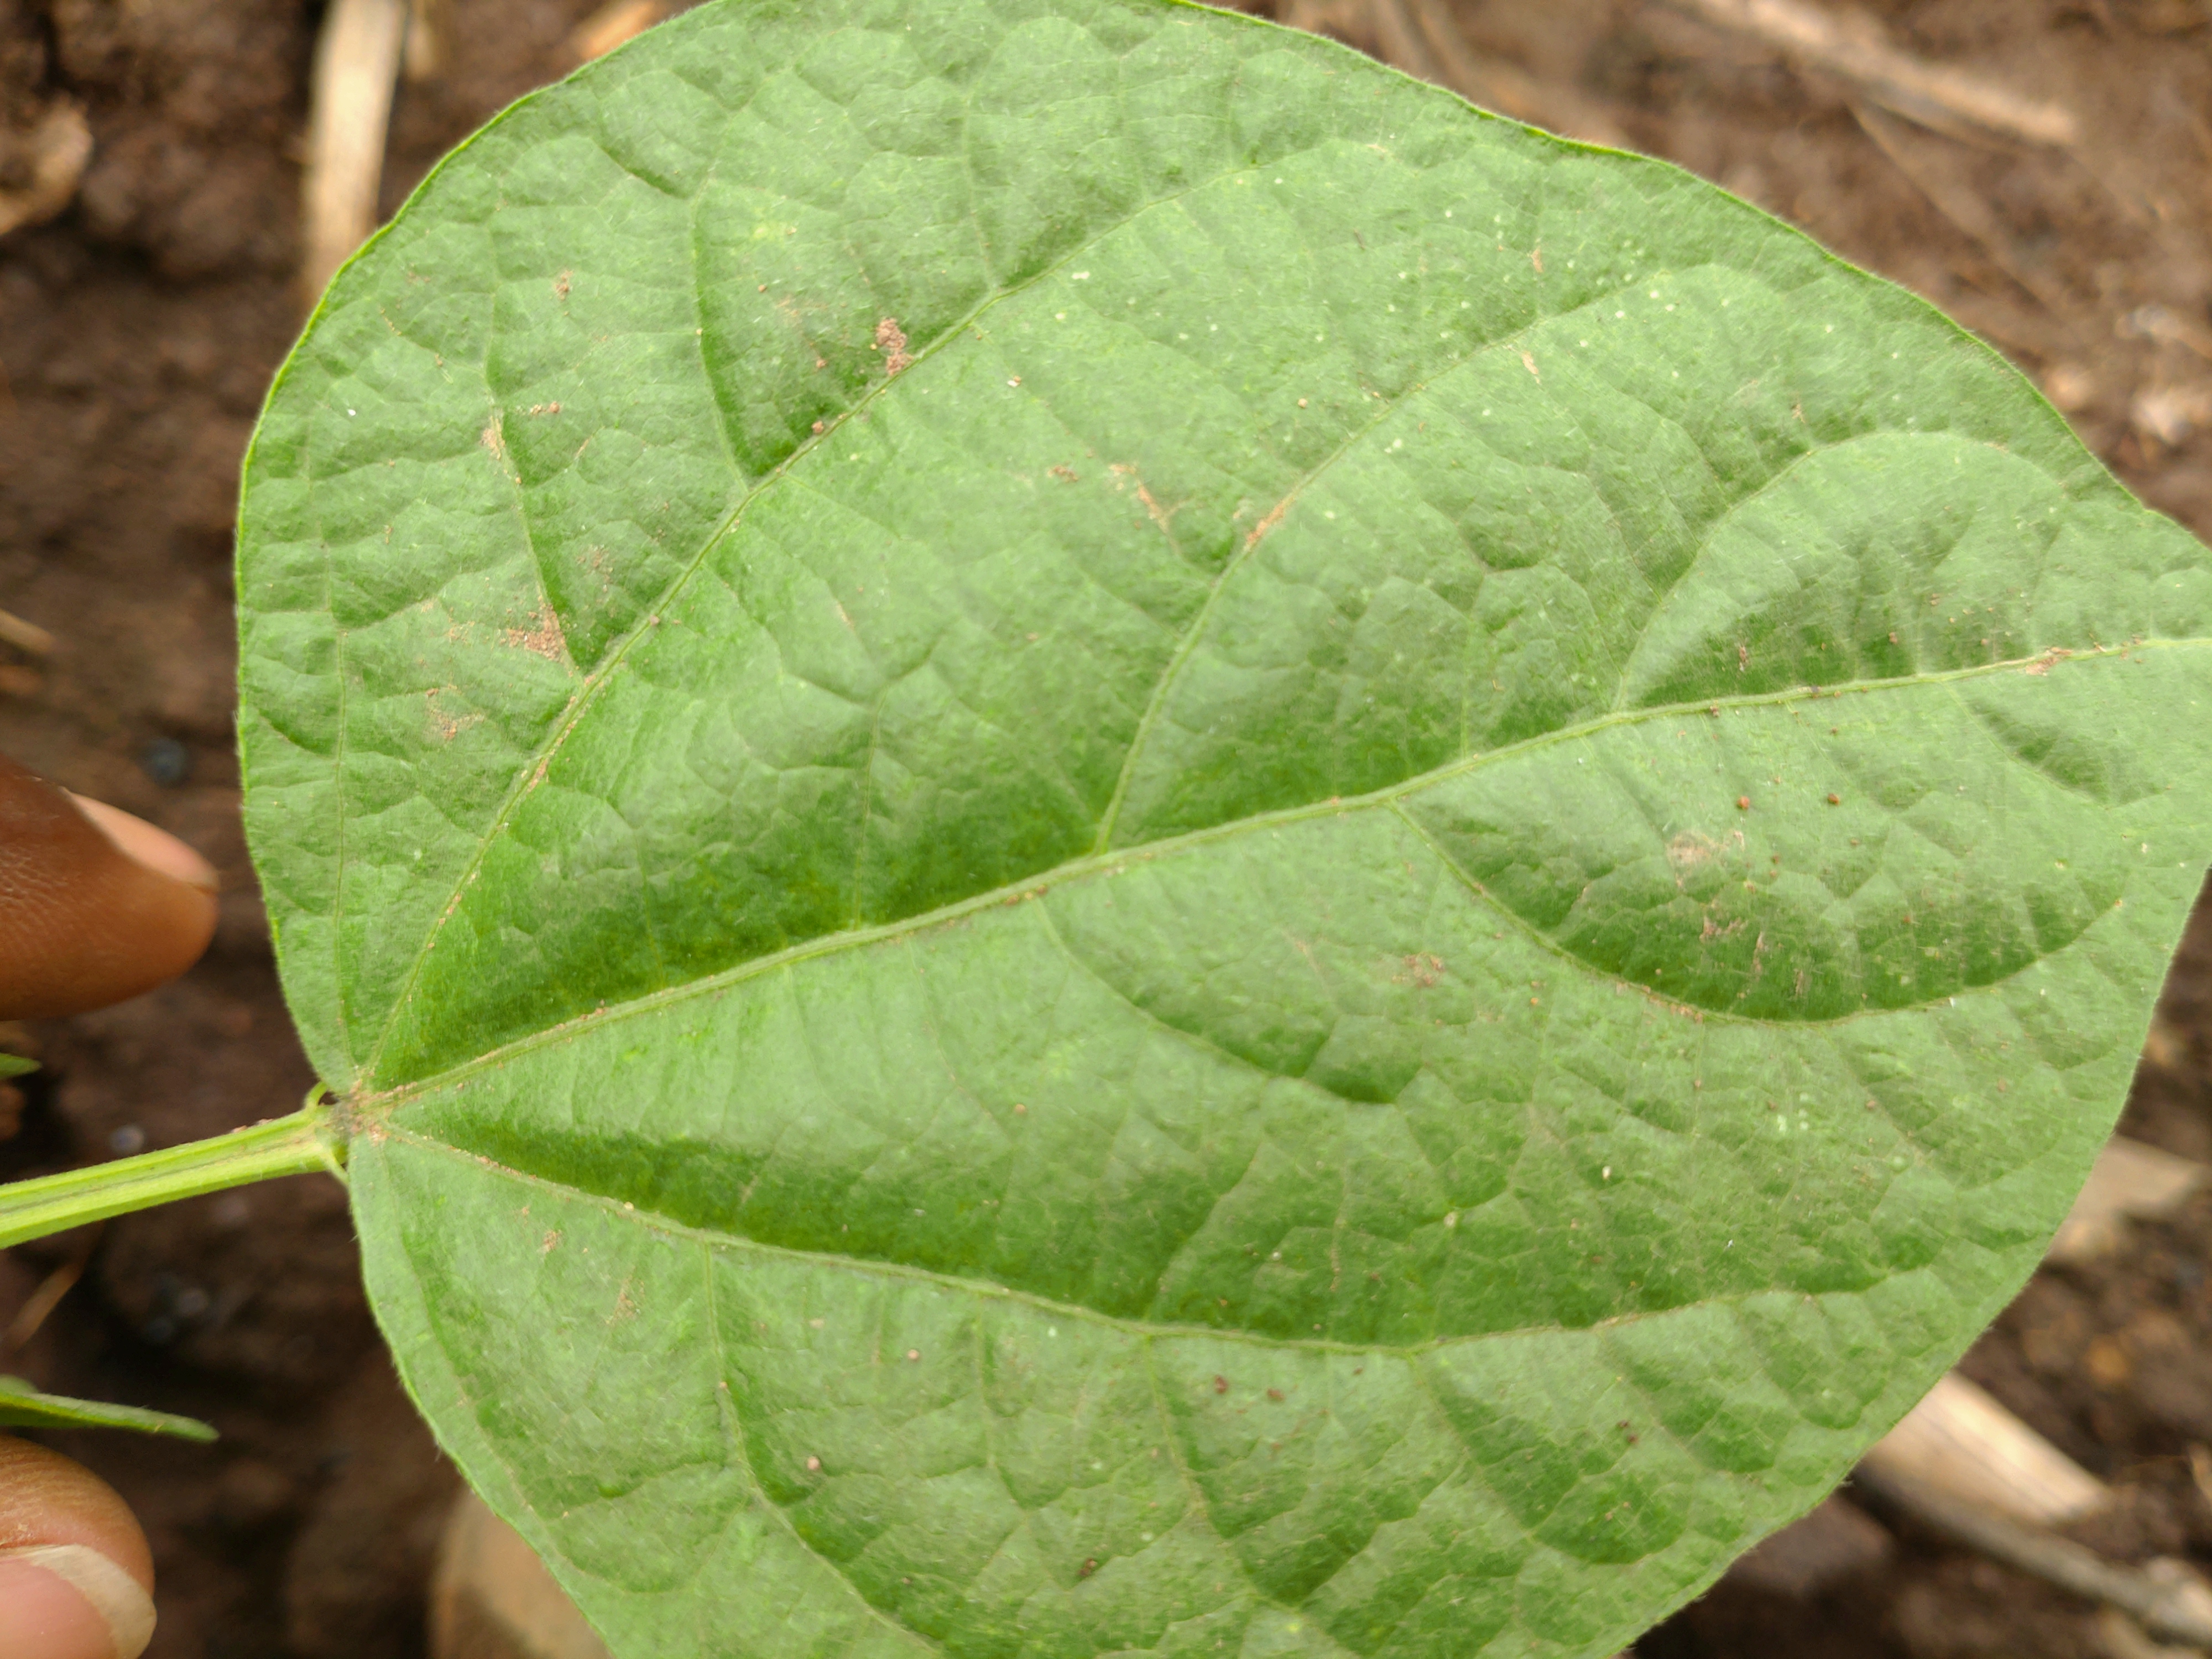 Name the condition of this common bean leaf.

healthy
